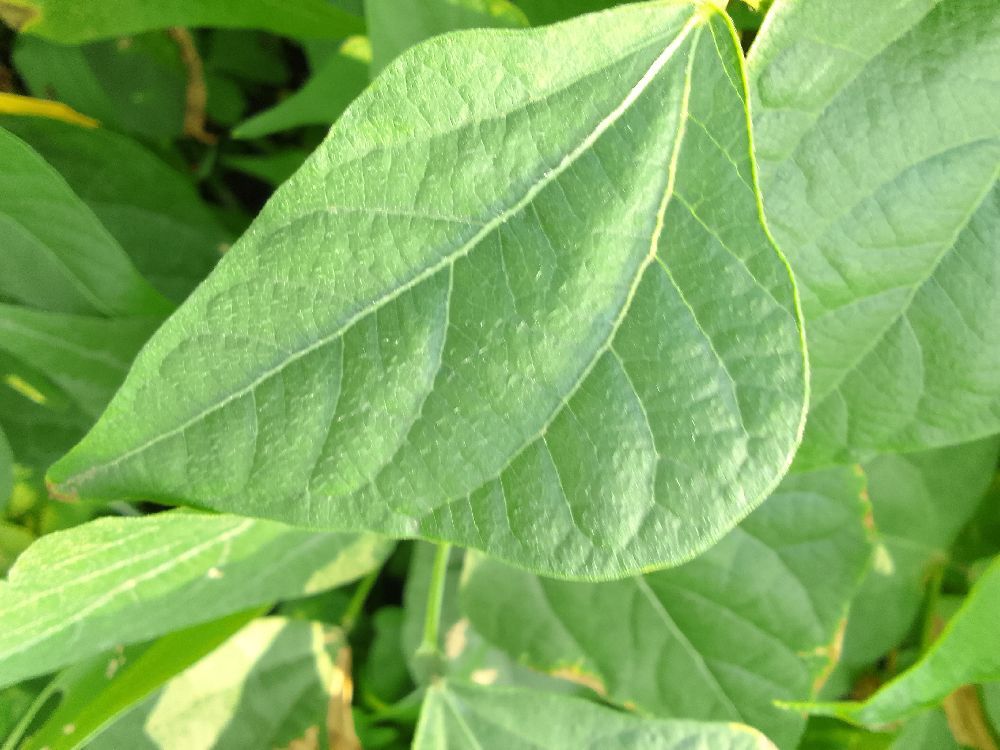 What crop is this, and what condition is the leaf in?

common bean, healthy
